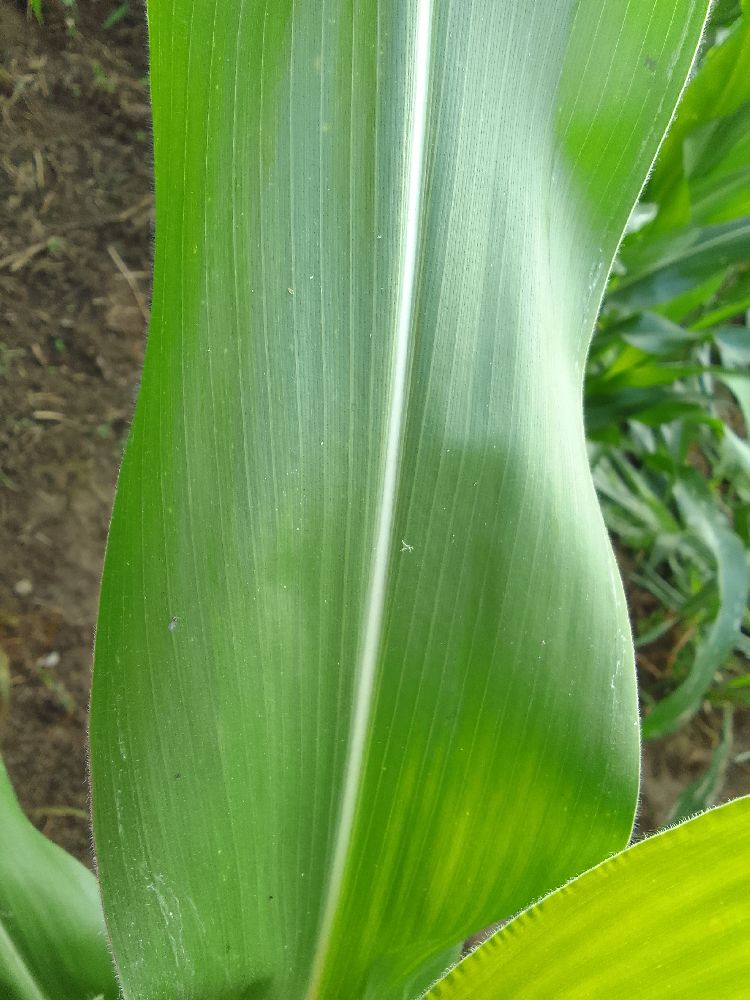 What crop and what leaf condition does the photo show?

maize, healthy
